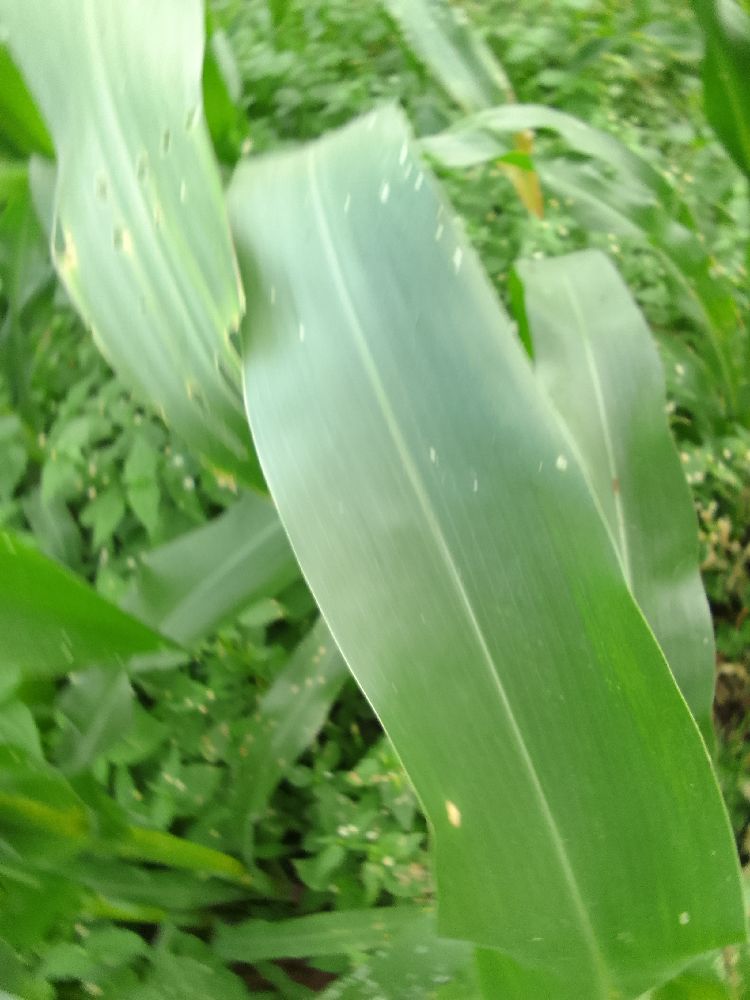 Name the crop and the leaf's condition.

maize, healthy
